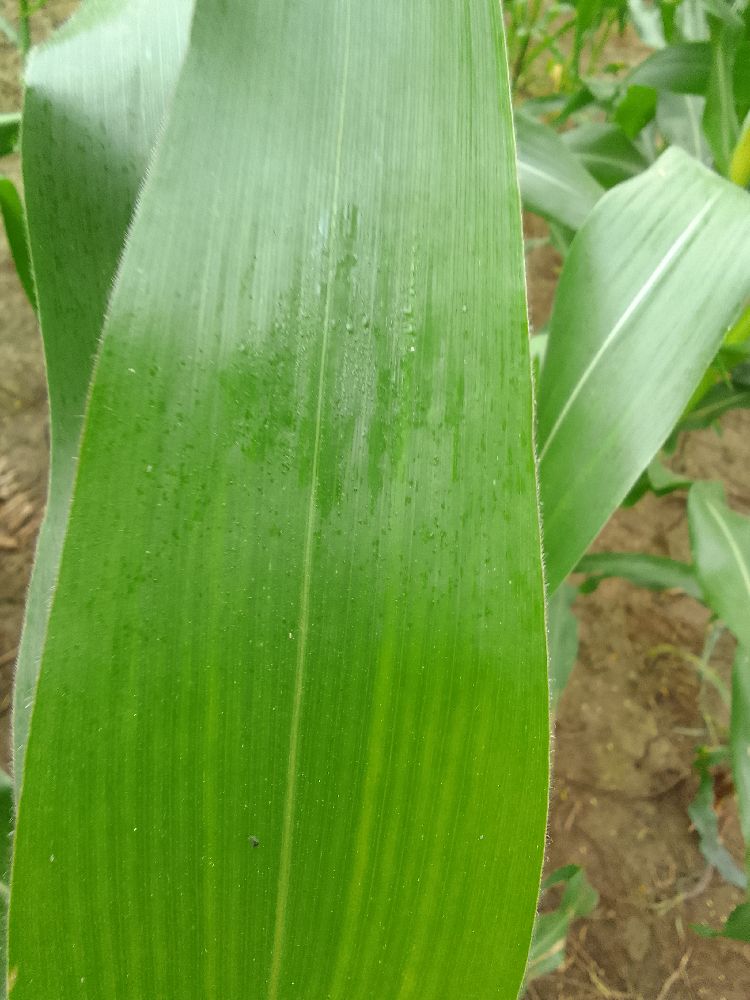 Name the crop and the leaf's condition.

maize, healthy
